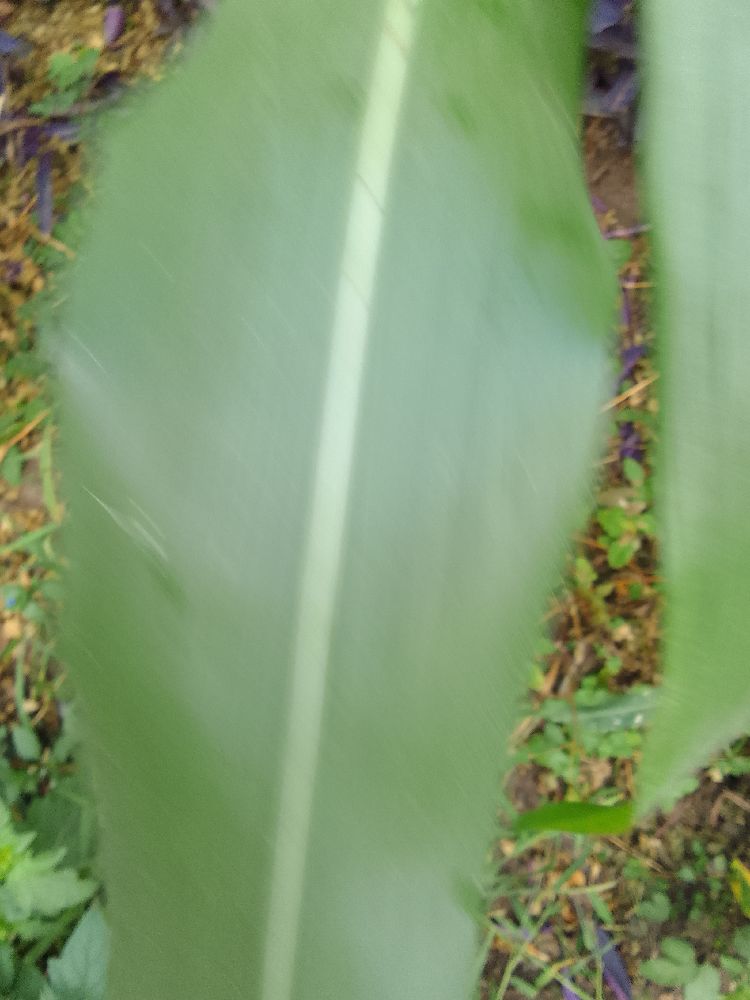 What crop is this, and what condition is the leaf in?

maize, healthy
